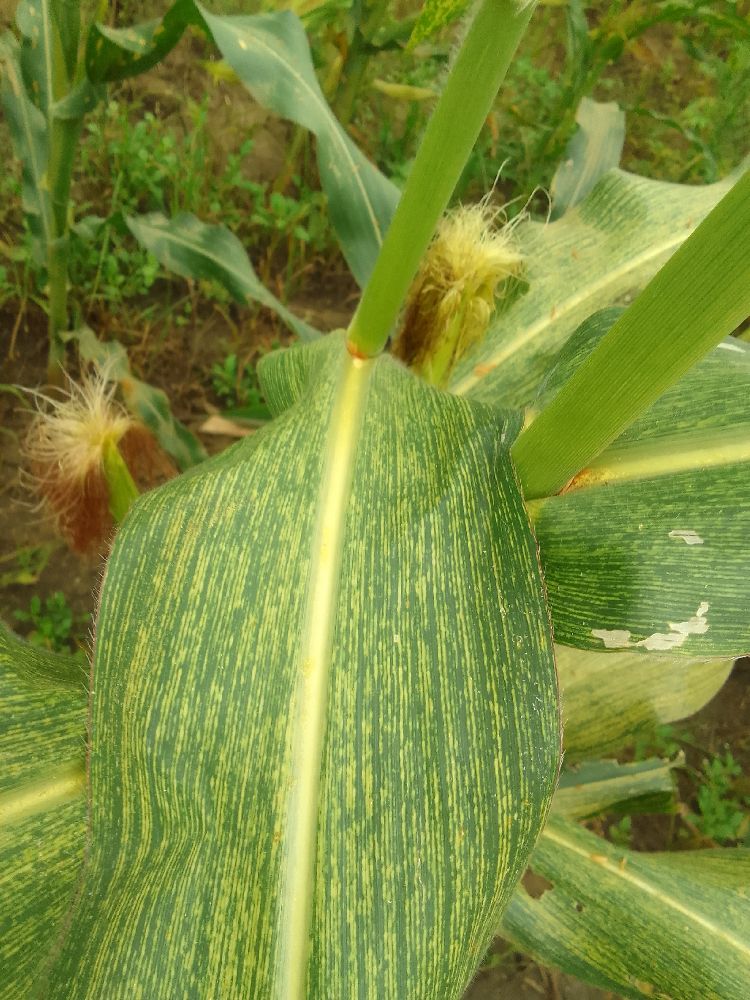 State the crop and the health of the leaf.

maize, maize streak virus
